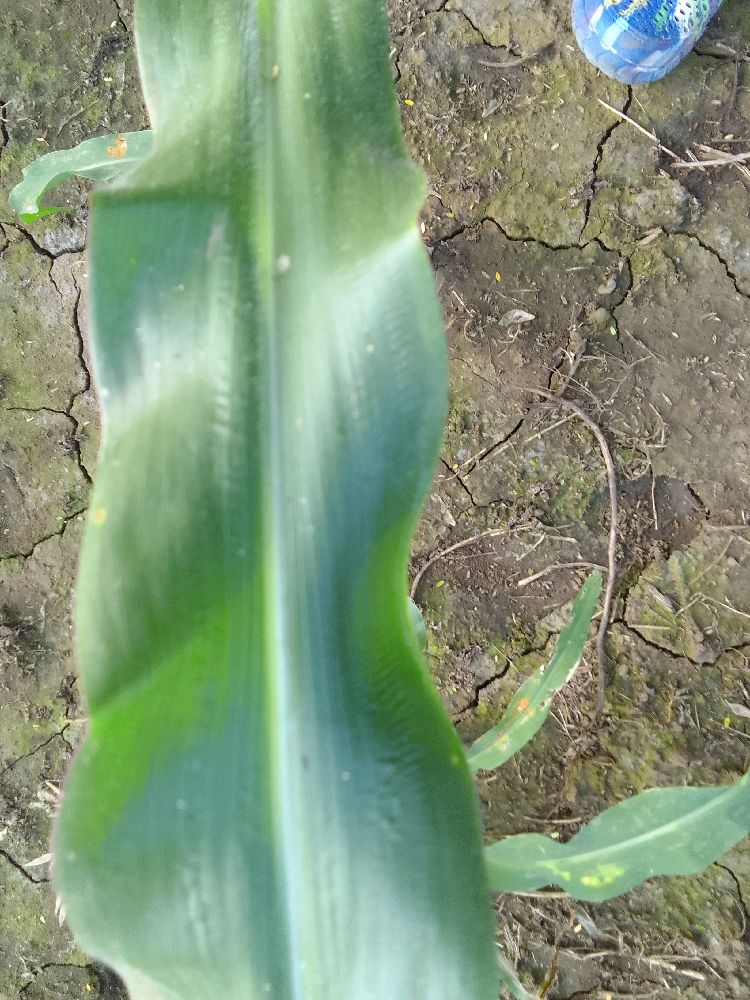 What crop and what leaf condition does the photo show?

maize, healthy
